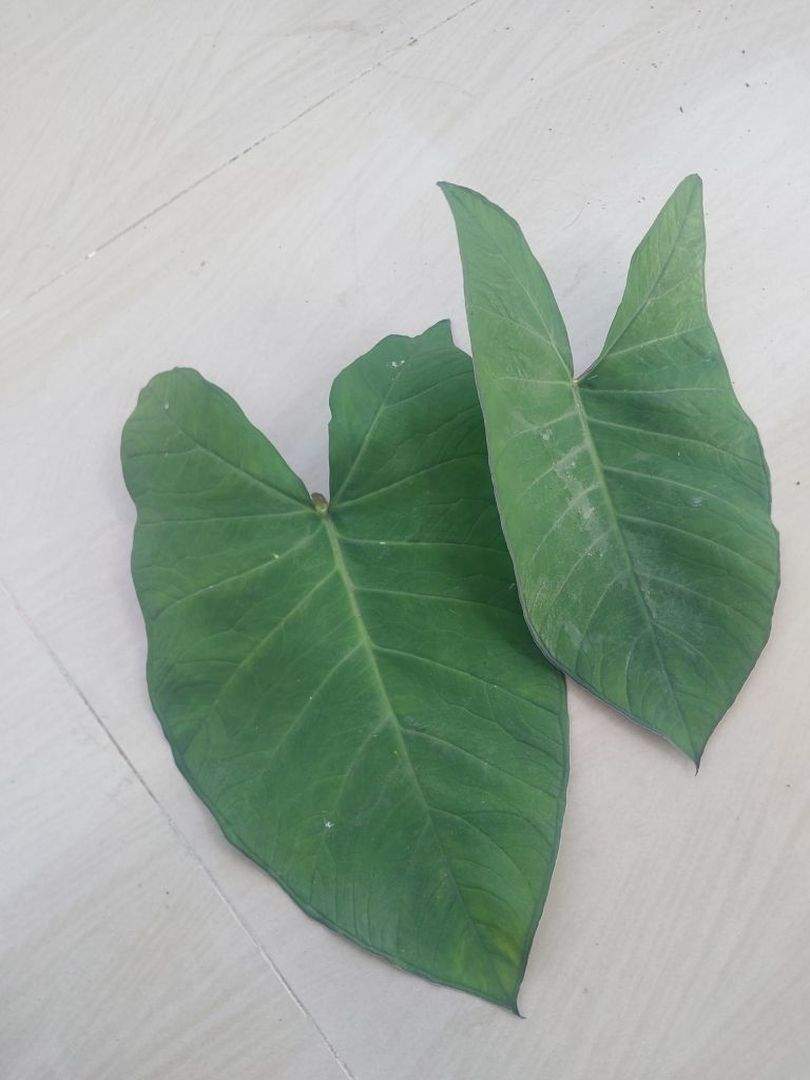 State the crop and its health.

taro, healthy
